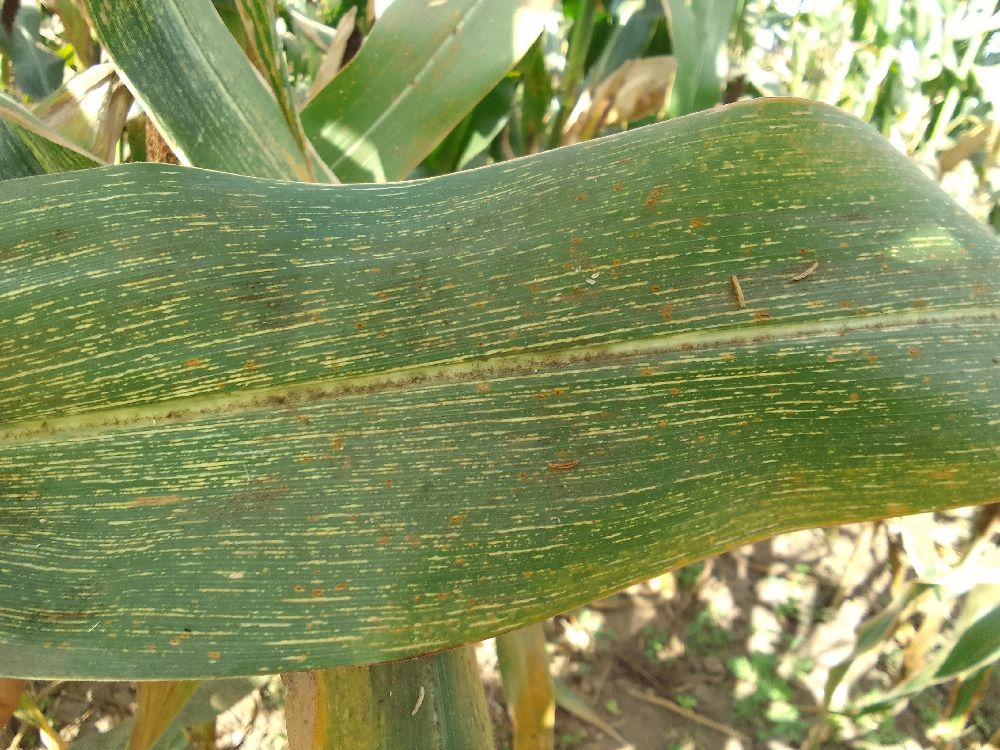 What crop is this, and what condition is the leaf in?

maize, maize streak virus
